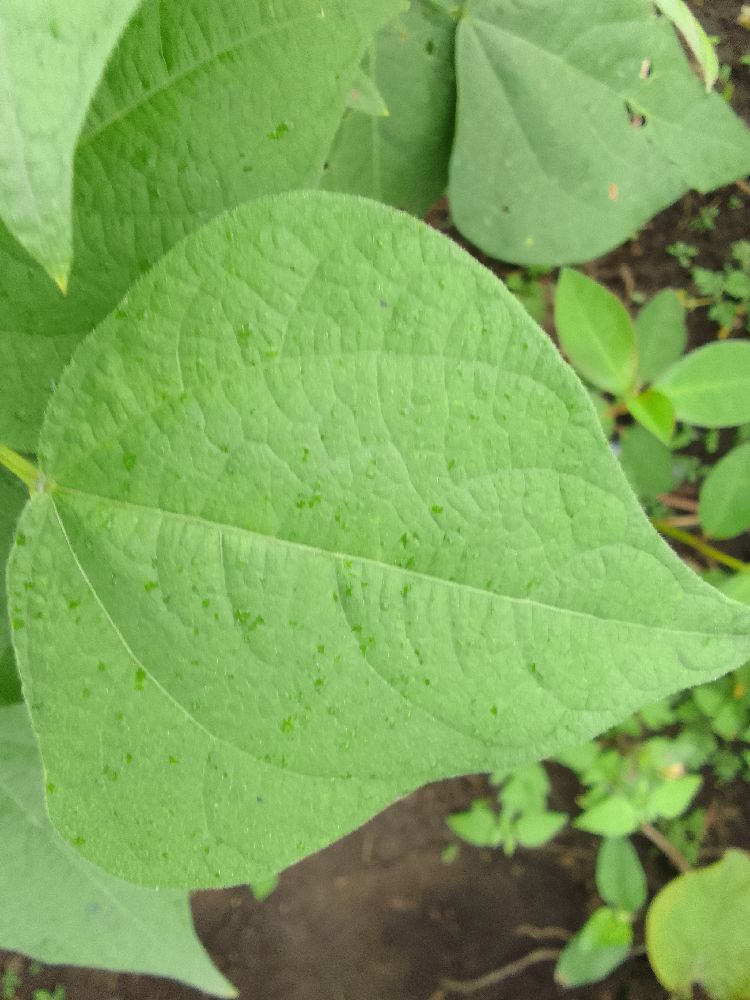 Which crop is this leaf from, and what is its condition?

common bean, healthy
